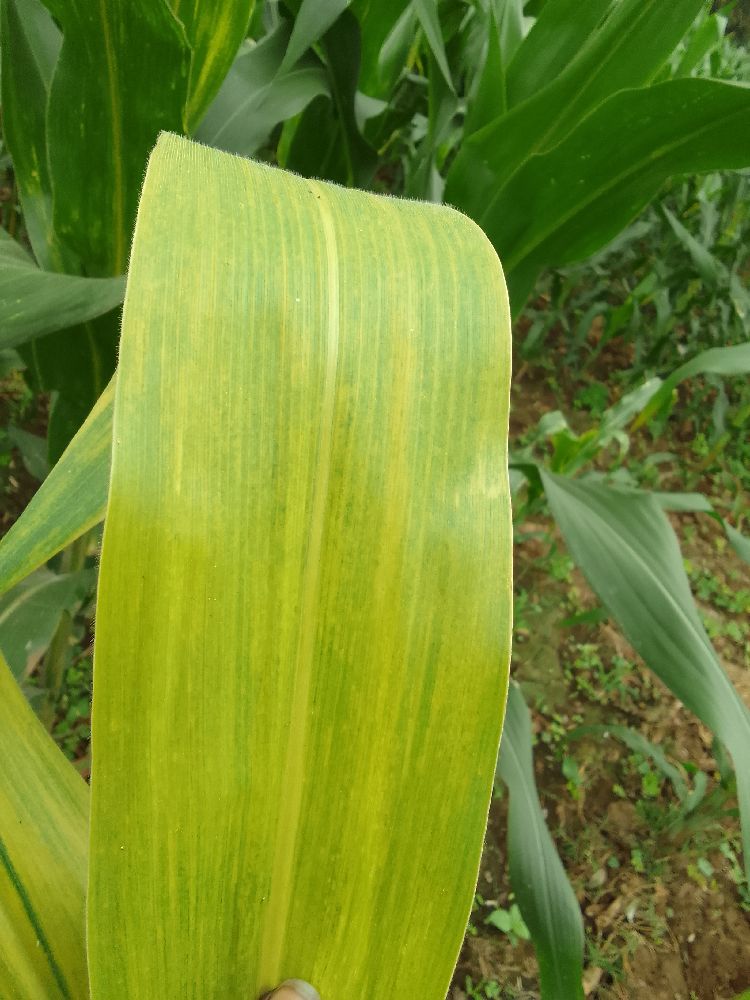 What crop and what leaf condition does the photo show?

maize, maize lethal necrosis
